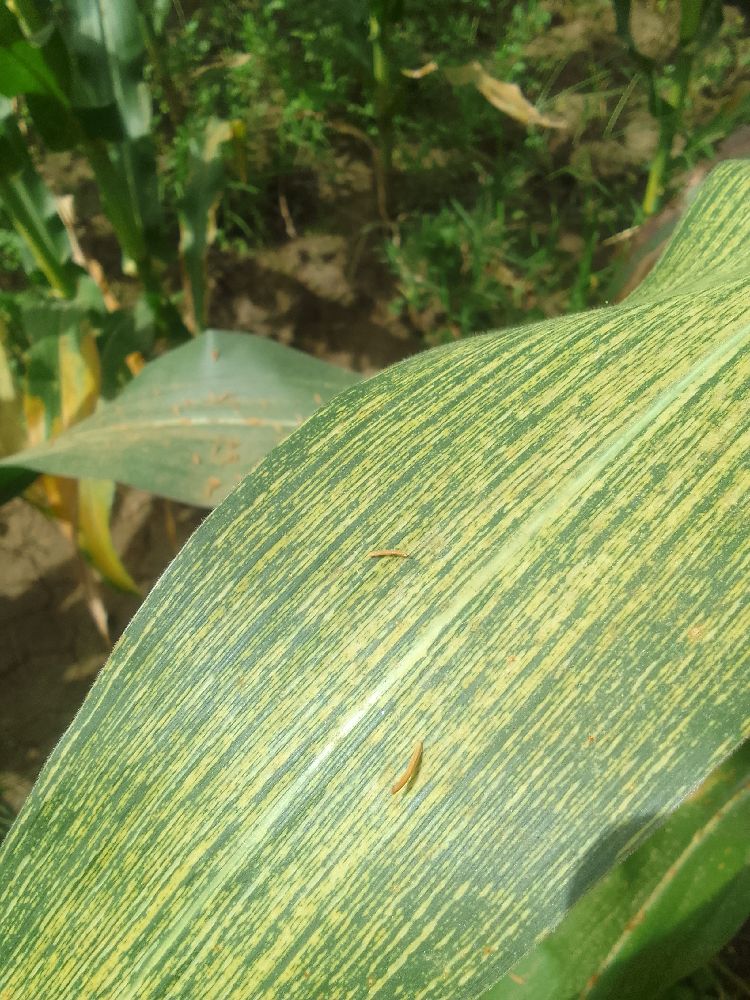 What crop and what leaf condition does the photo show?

maize, maize streak virus
